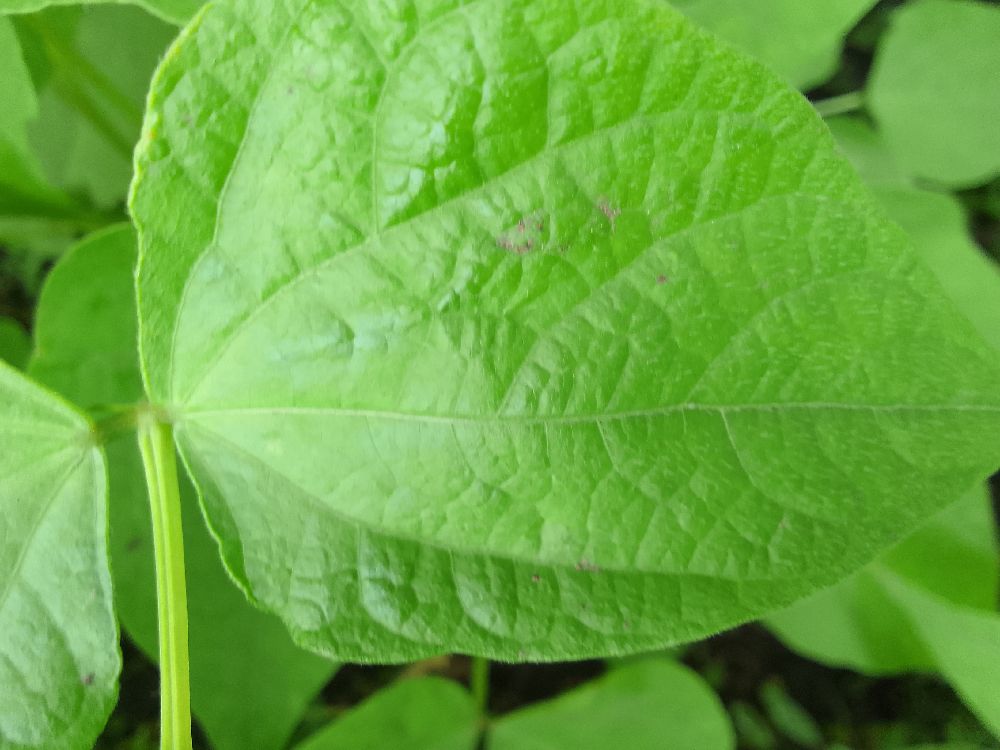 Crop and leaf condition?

common bean, healthy
